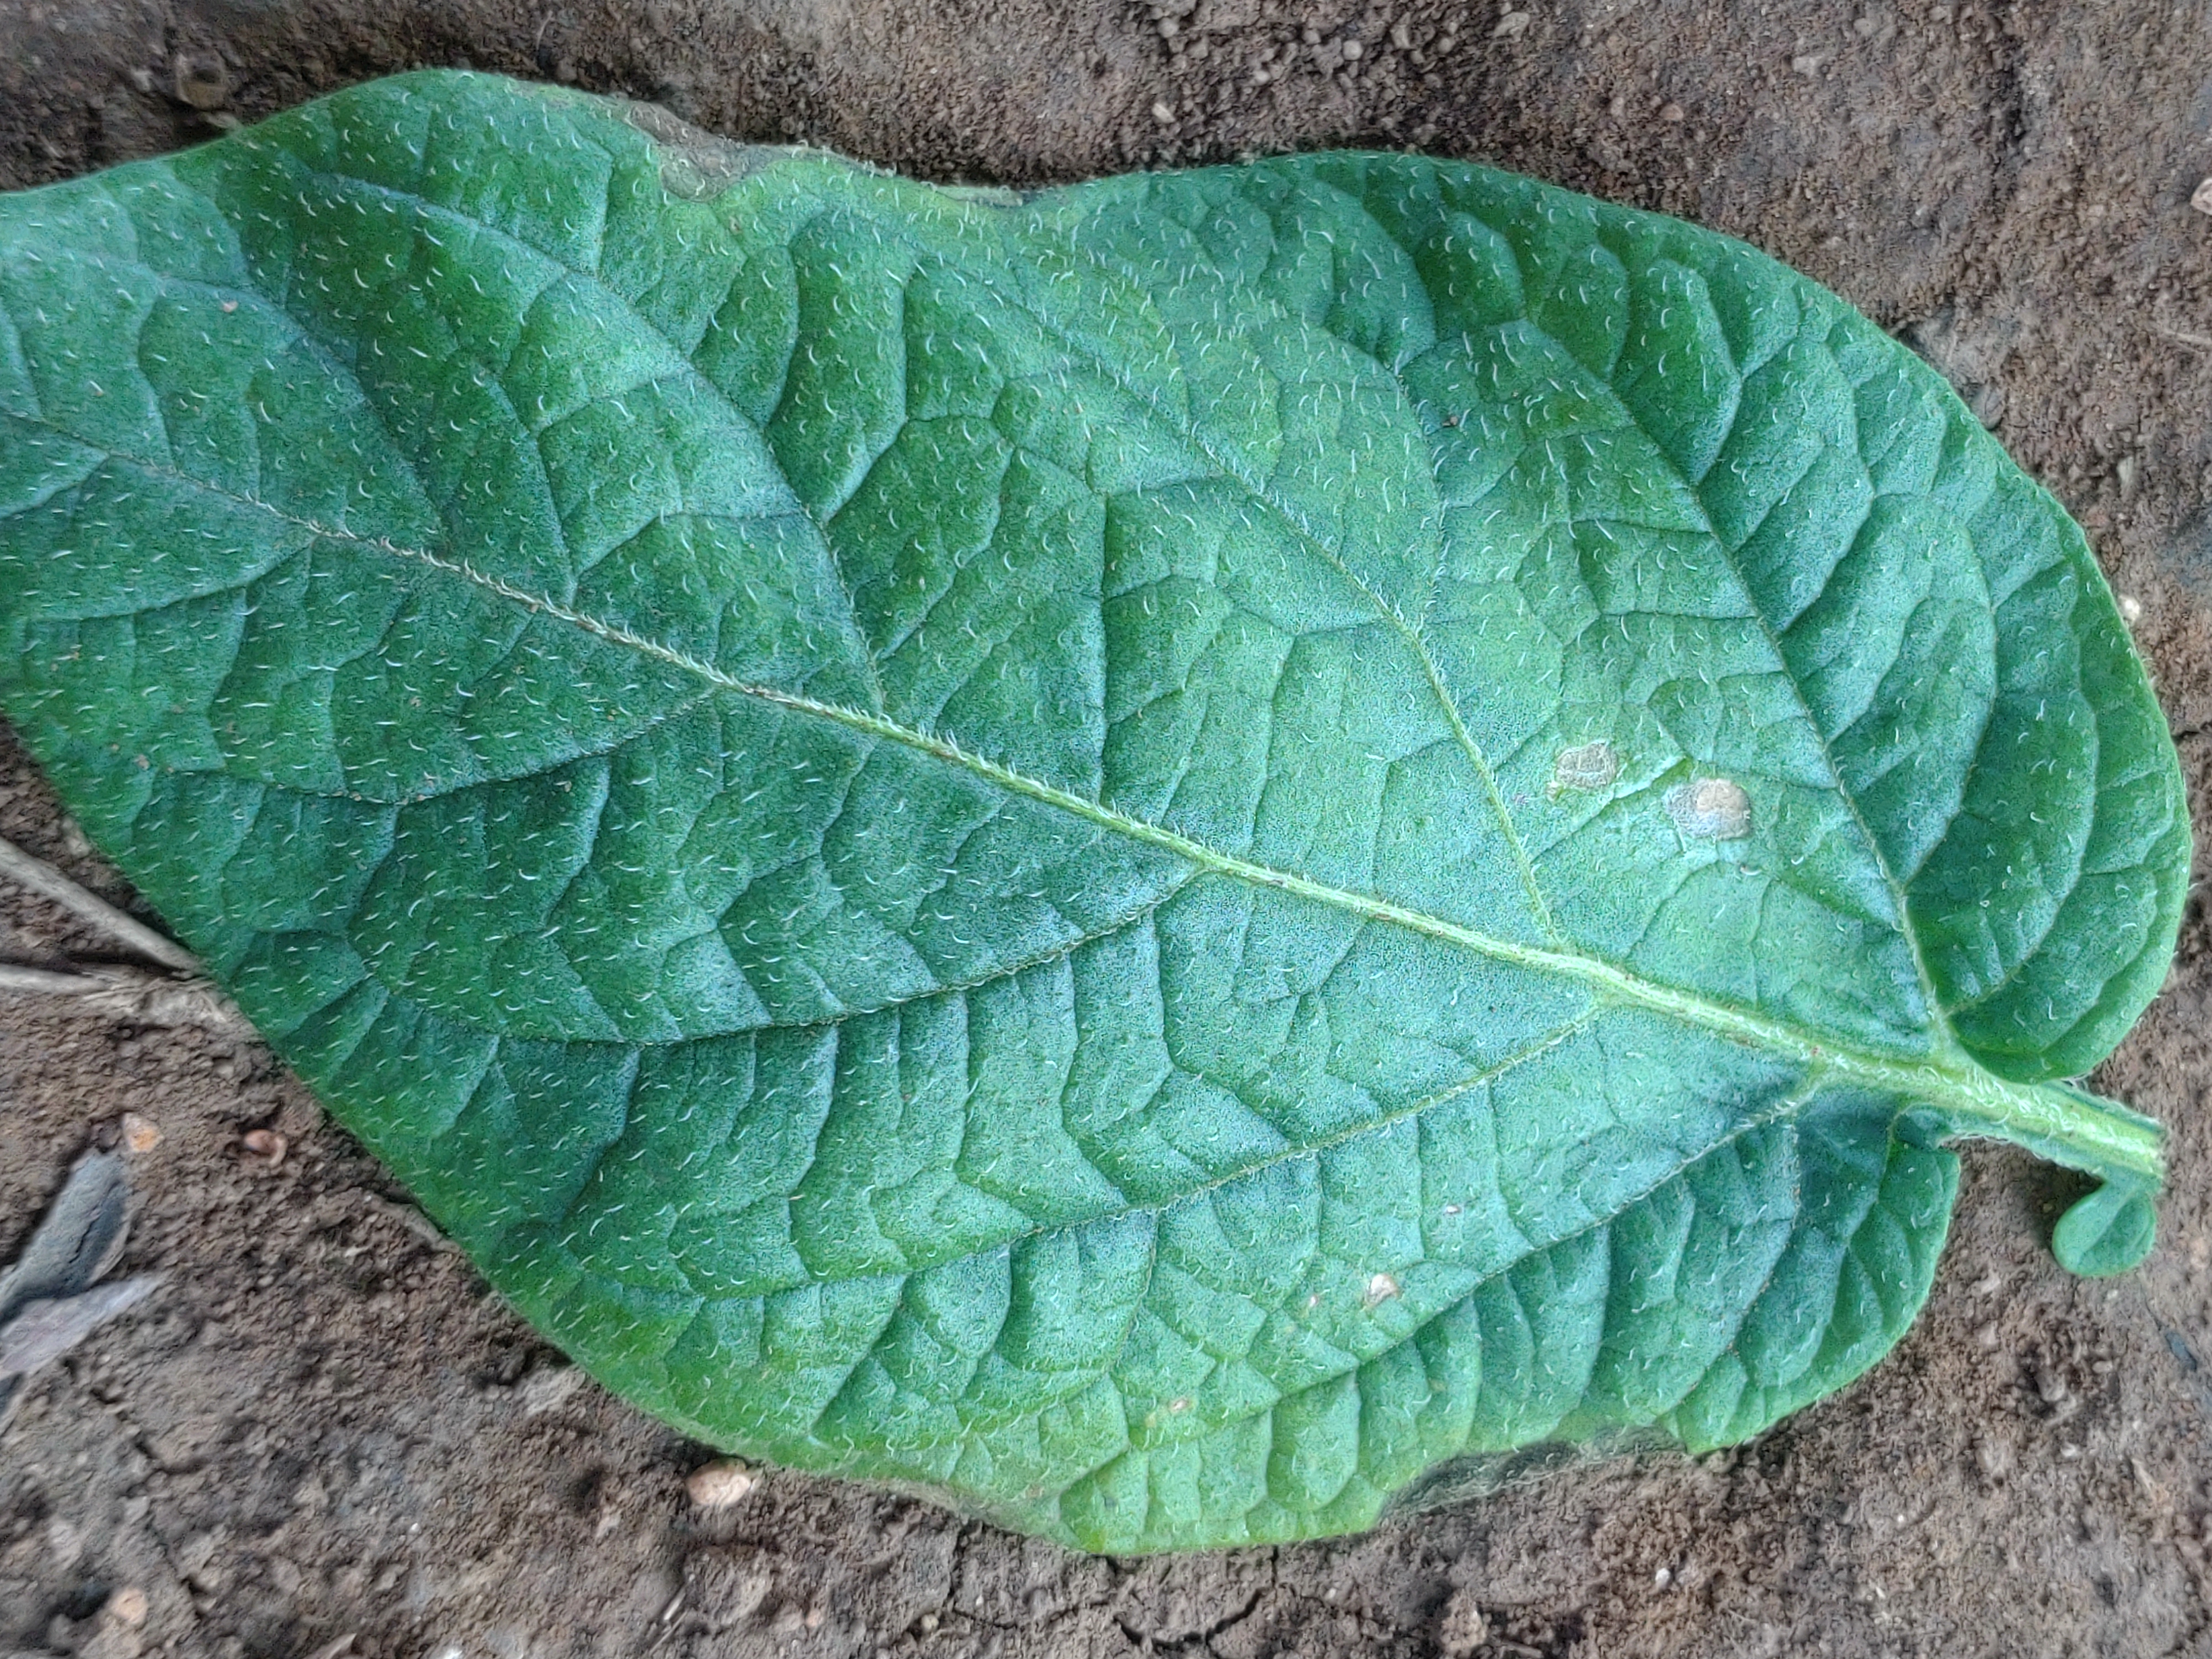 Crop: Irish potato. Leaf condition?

early blight
